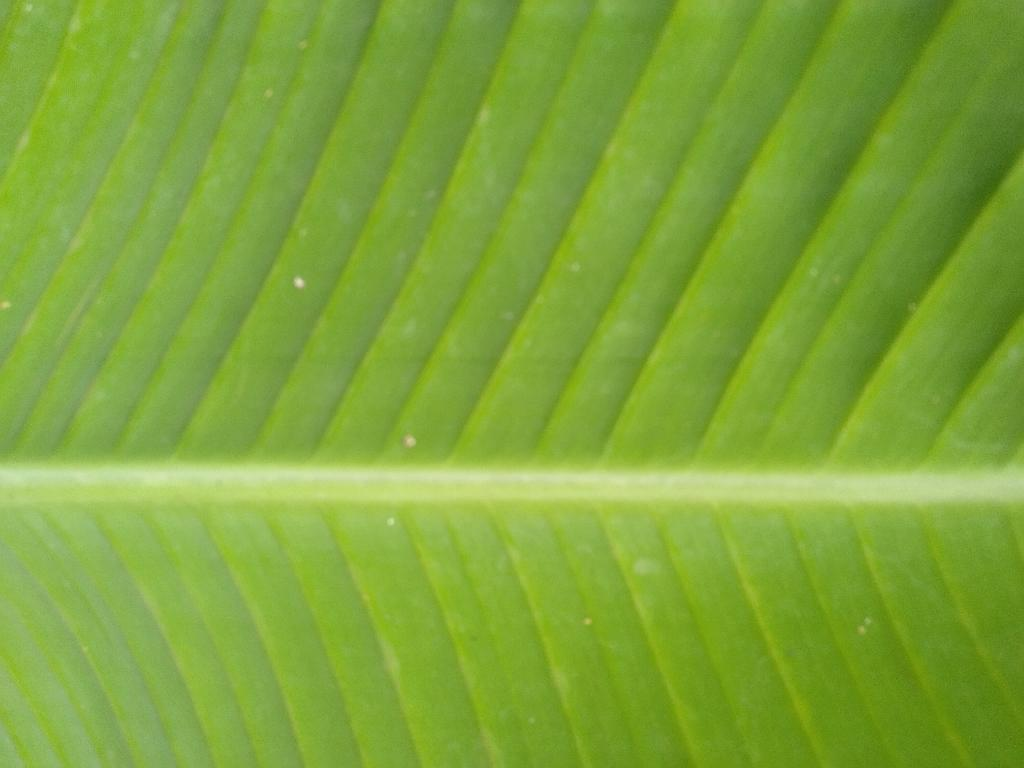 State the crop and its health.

banana, healthy
